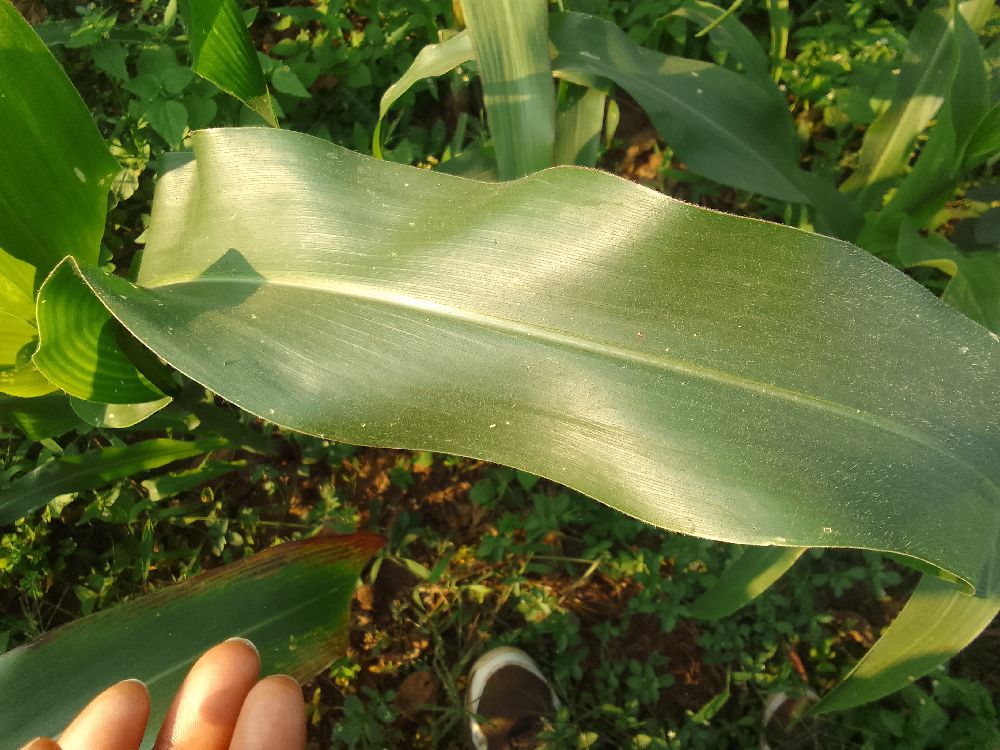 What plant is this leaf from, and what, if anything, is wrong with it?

maize, healthy
